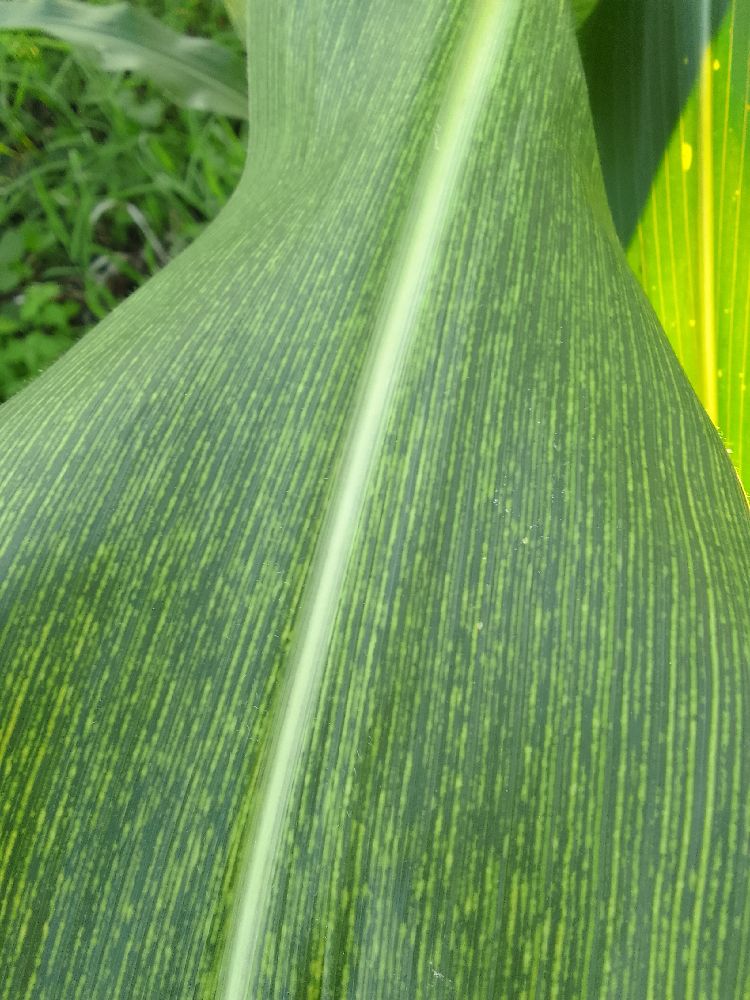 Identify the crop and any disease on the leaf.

maize, maize streak virus
